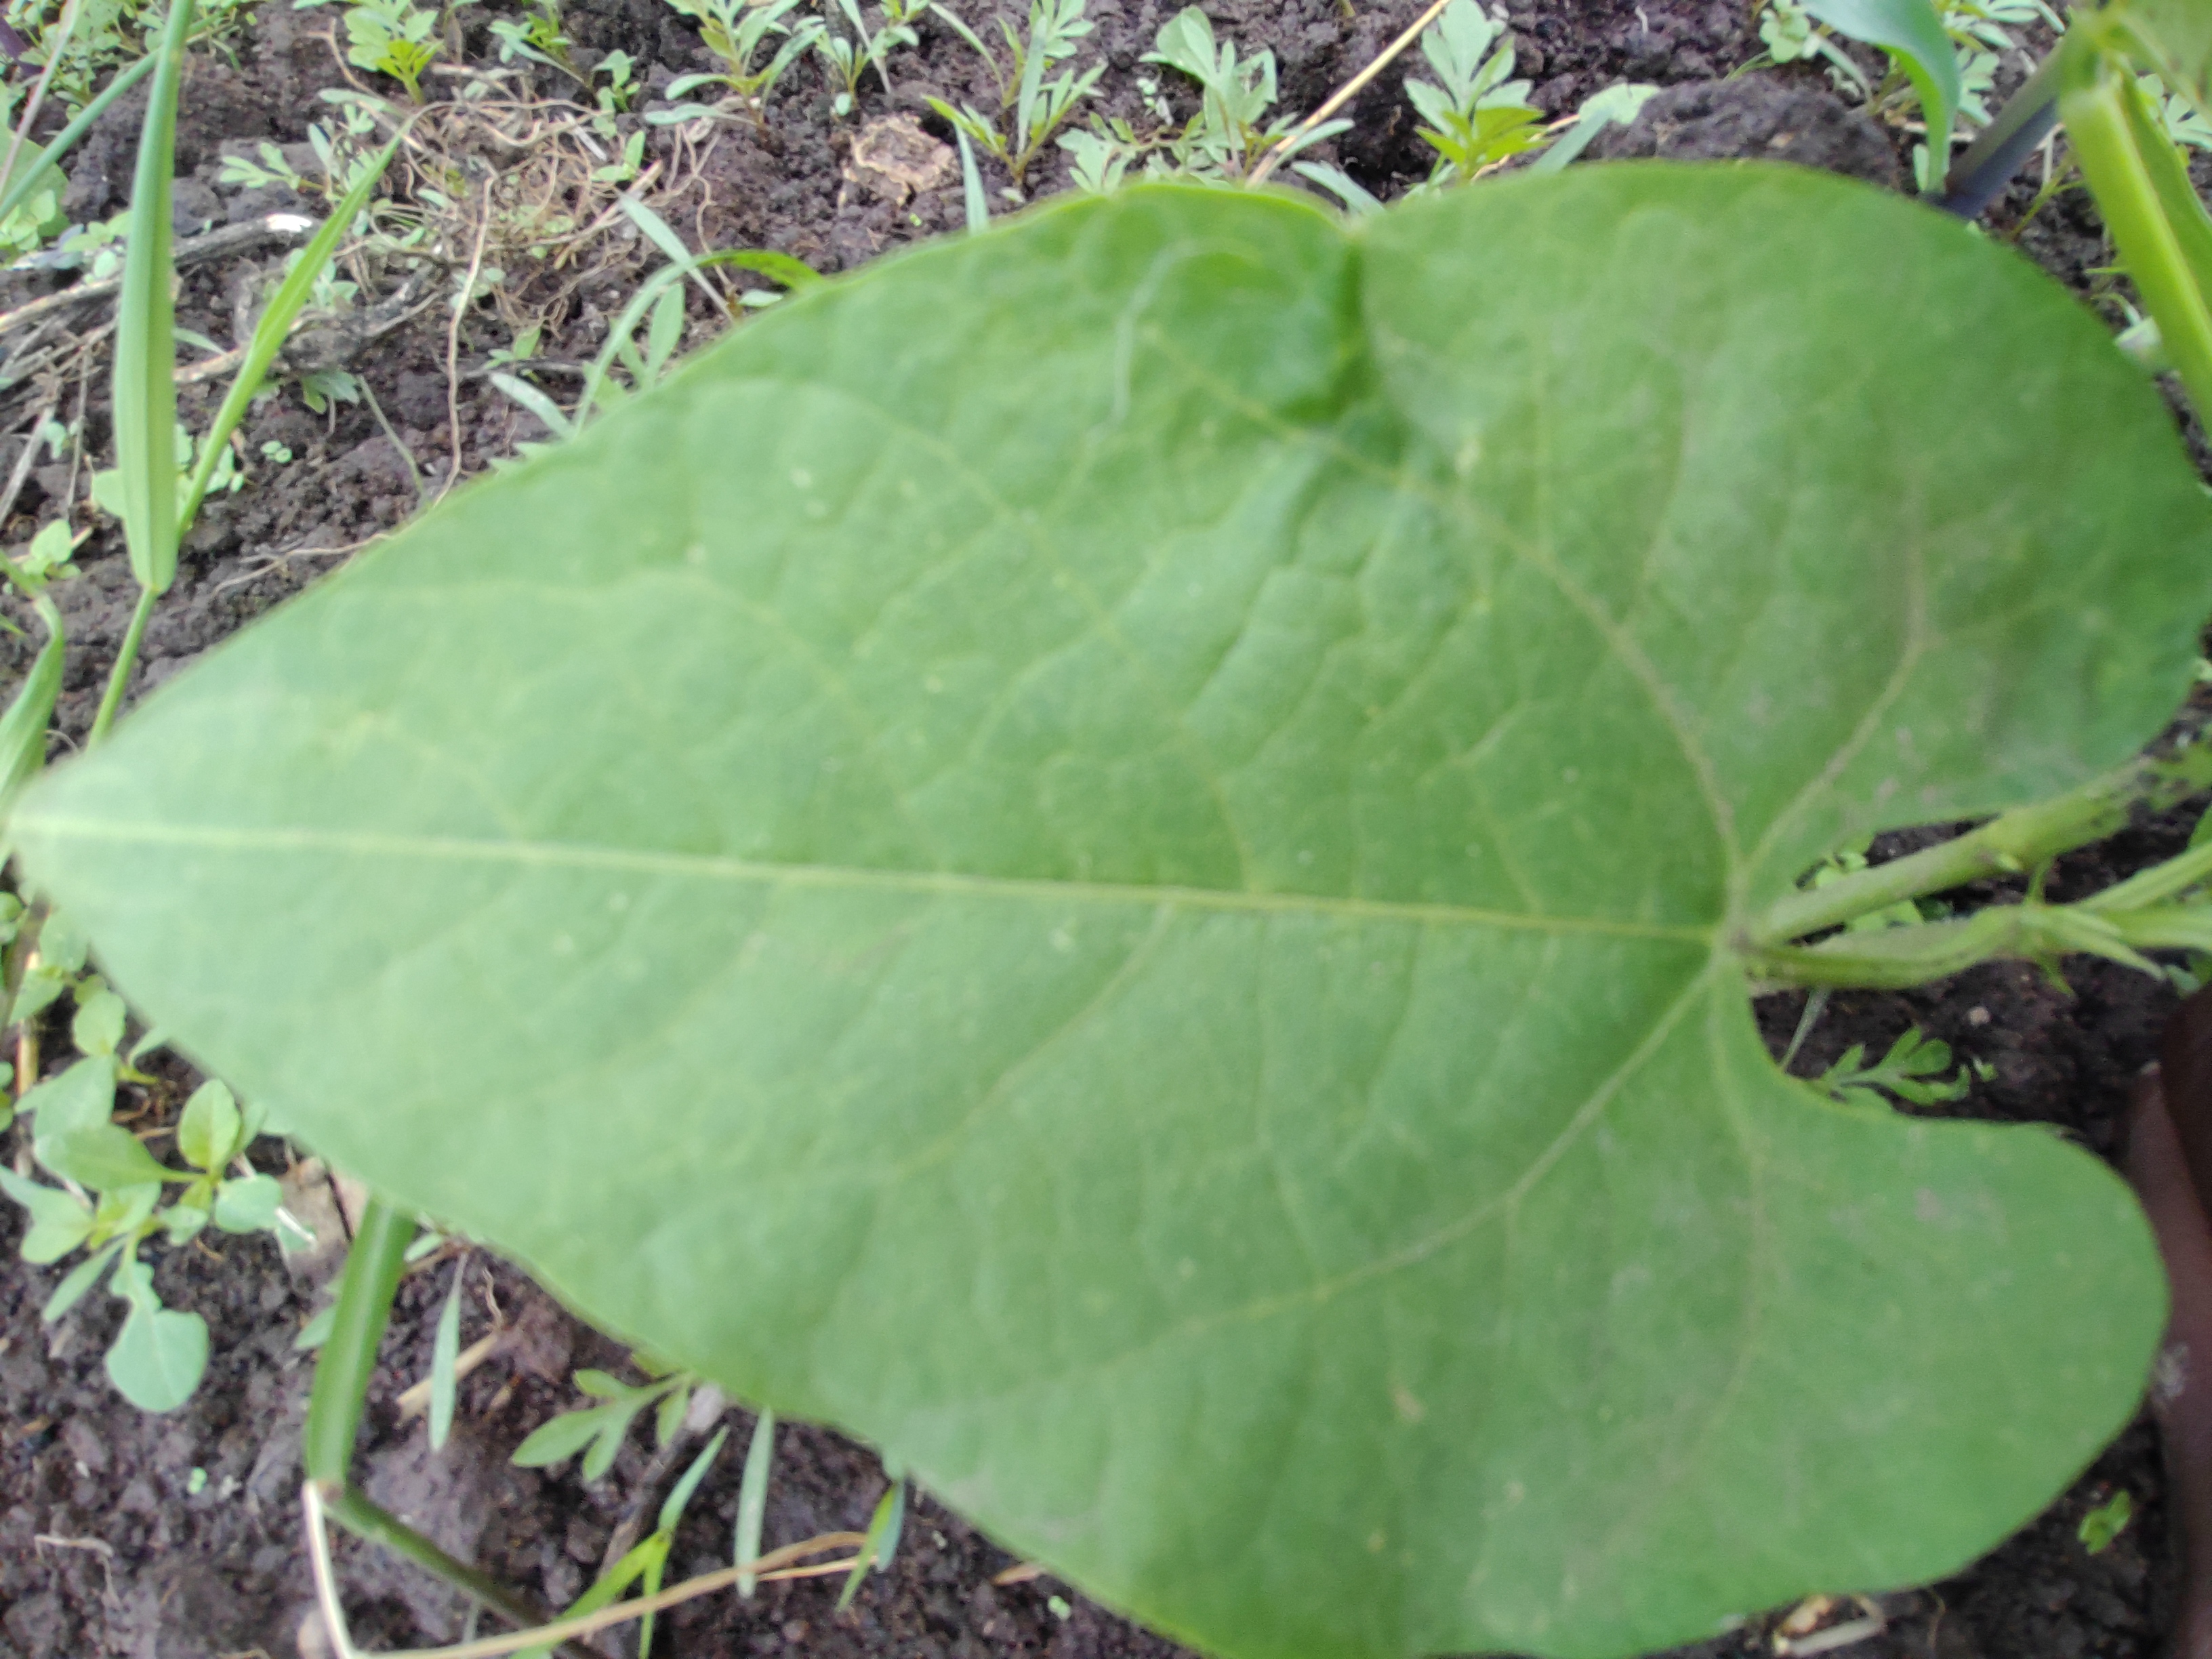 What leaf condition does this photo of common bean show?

healthy
